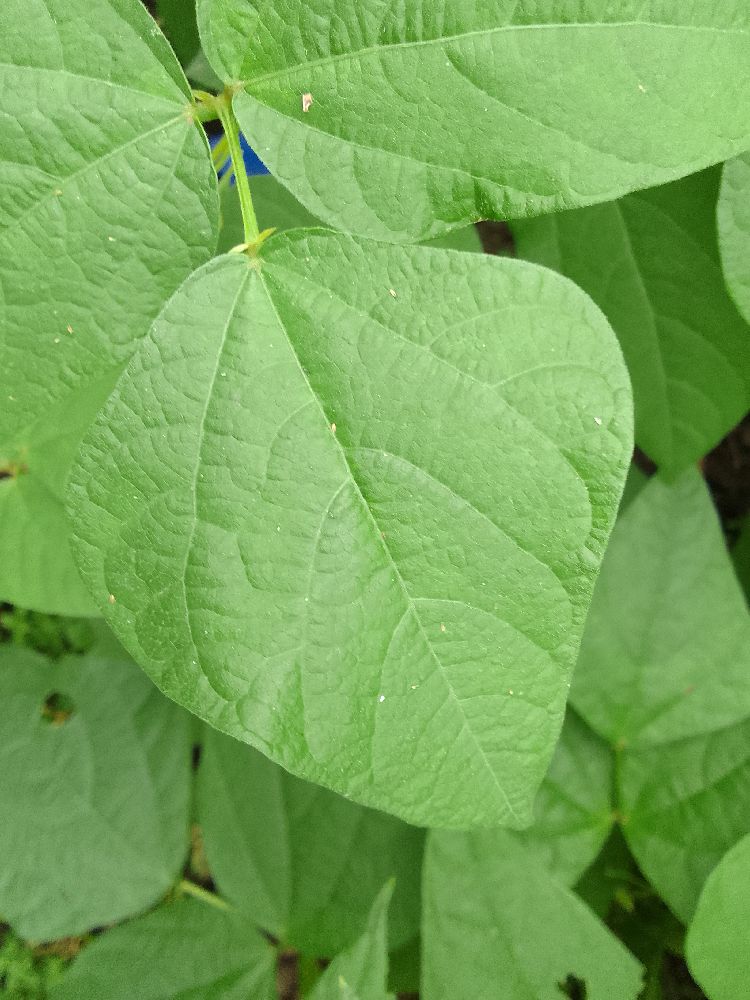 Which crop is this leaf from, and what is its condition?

common bean, healthy
